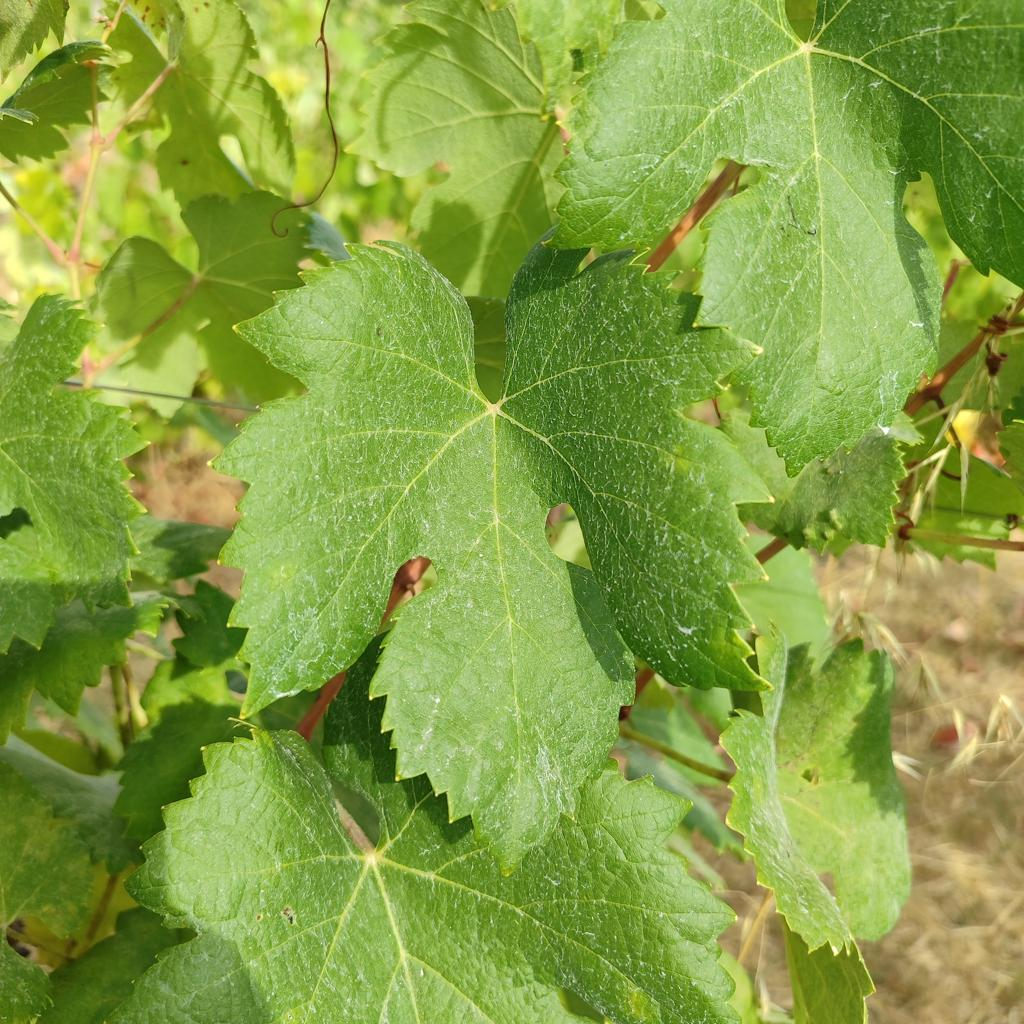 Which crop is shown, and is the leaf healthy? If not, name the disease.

grapevine, healthy
